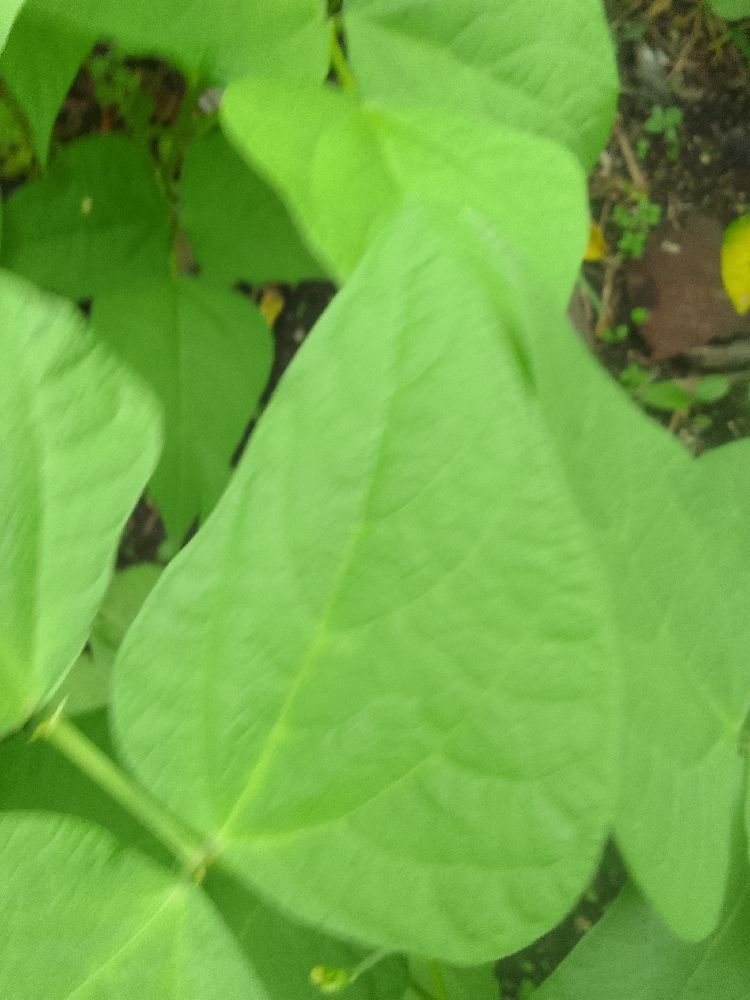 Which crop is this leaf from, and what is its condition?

common bean, healthy
